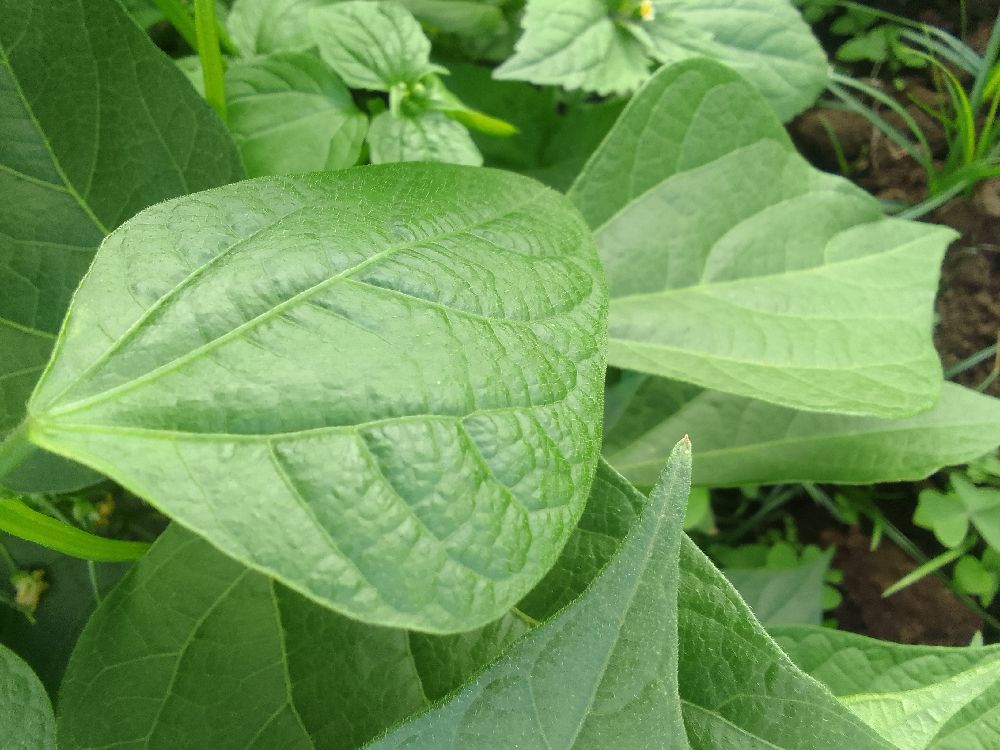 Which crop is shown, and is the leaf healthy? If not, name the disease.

common bean, healthy
